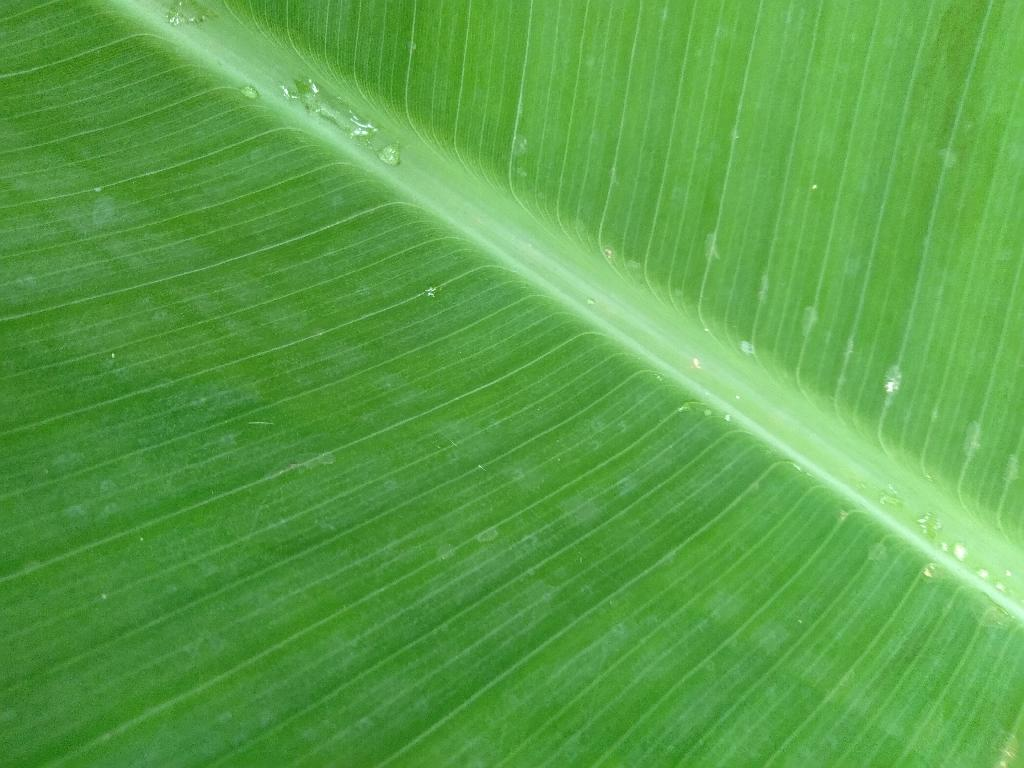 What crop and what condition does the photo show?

banana, healthy
